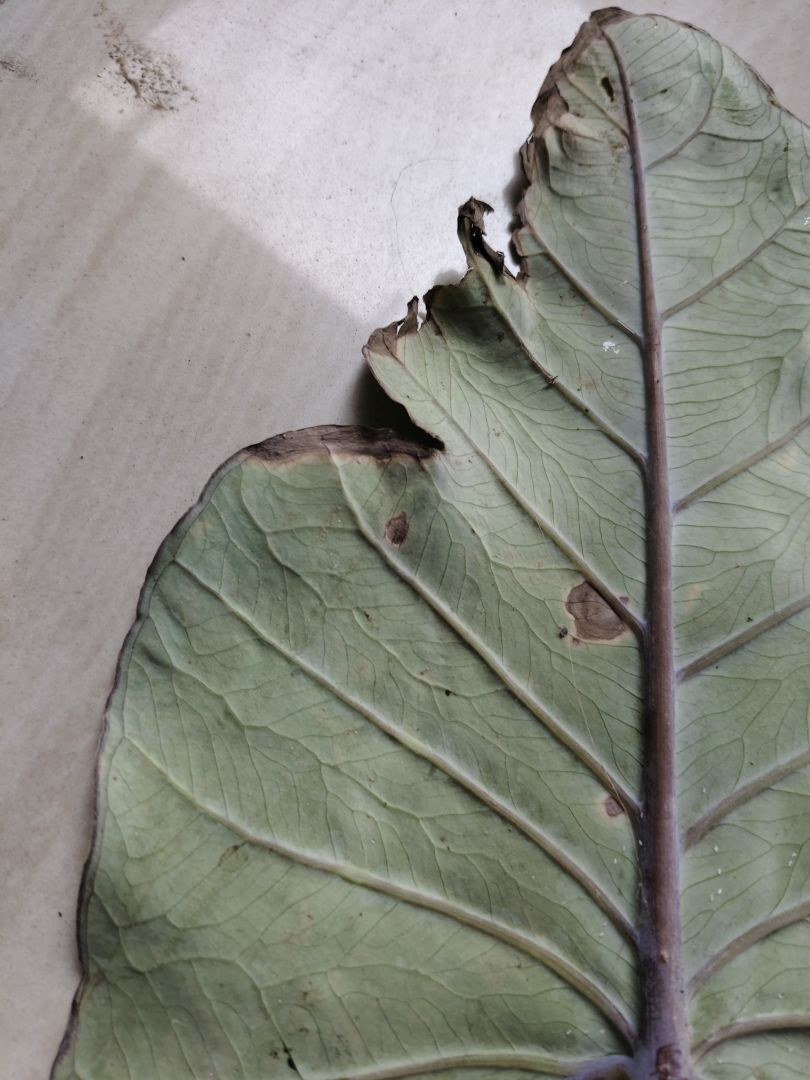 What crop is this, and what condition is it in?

taro, leaf blight
